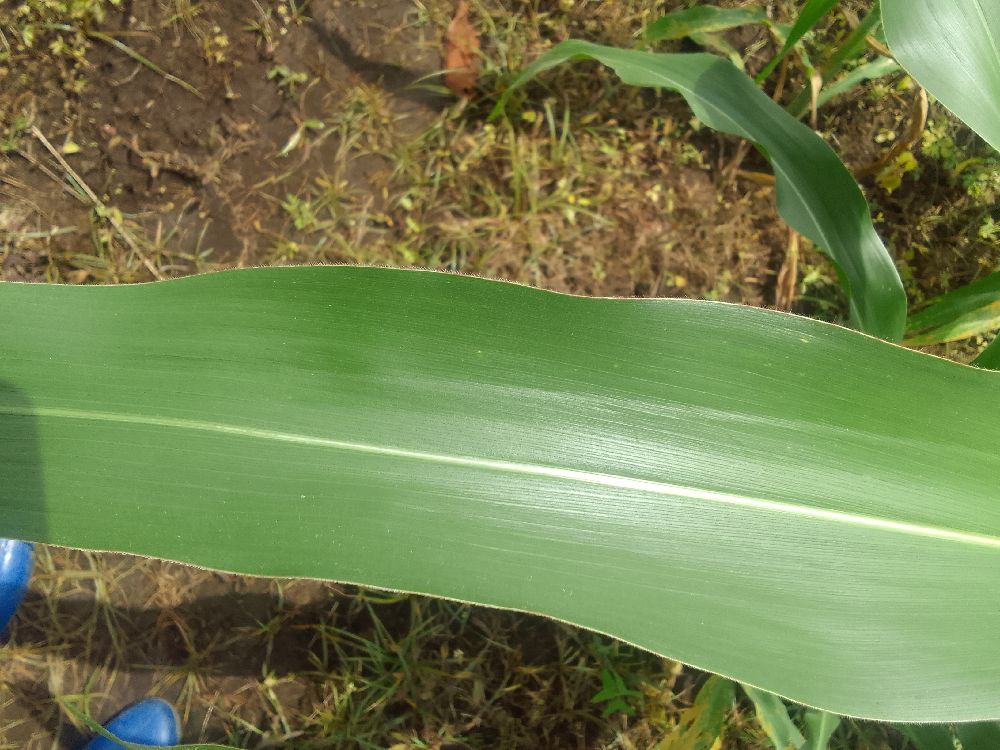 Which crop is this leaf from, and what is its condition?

maize, healthy
